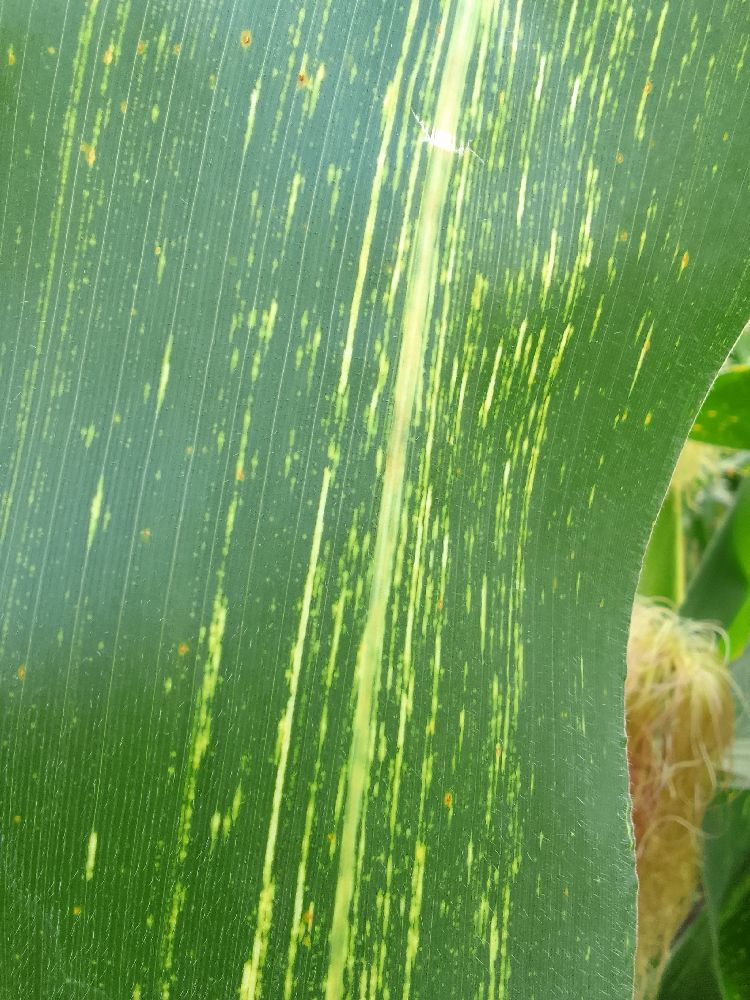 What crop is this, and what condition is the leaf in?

maize, maize streak virus
